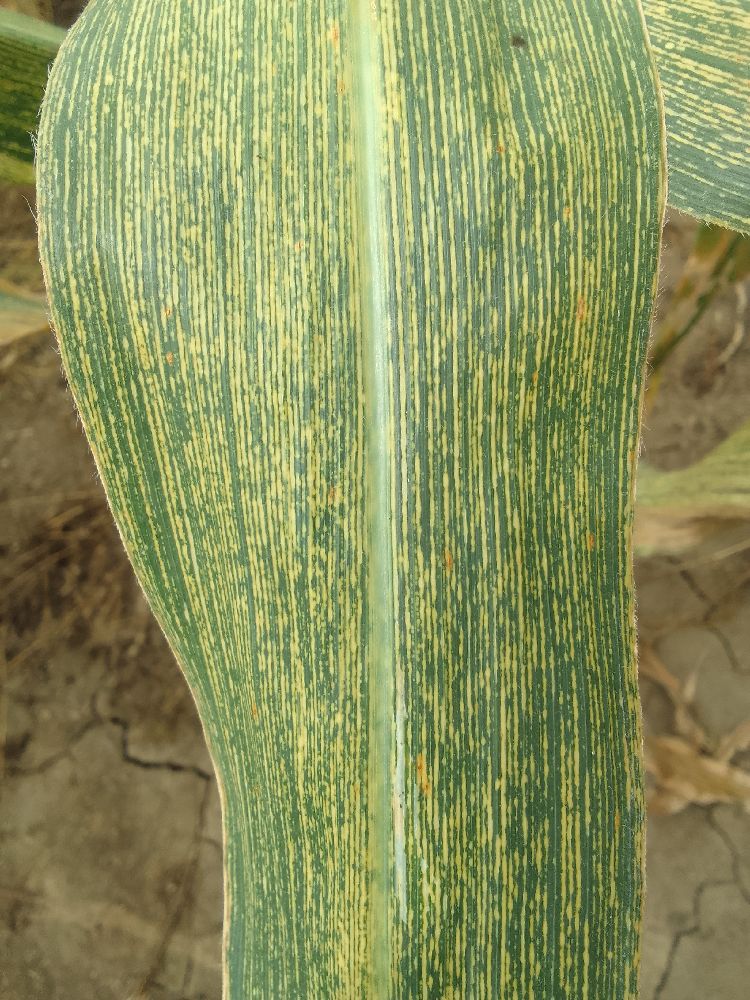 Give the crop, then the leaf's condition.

maize, maize streak virus
